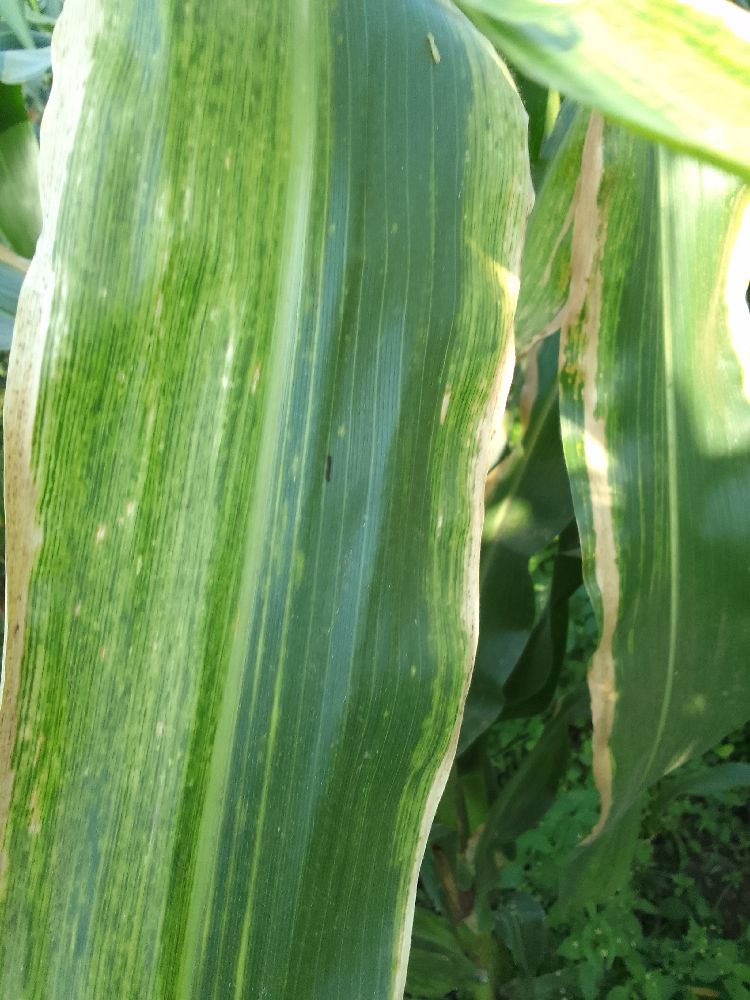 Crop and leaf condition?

maize, maize lethal necrosis
